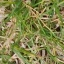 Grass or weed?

grass
